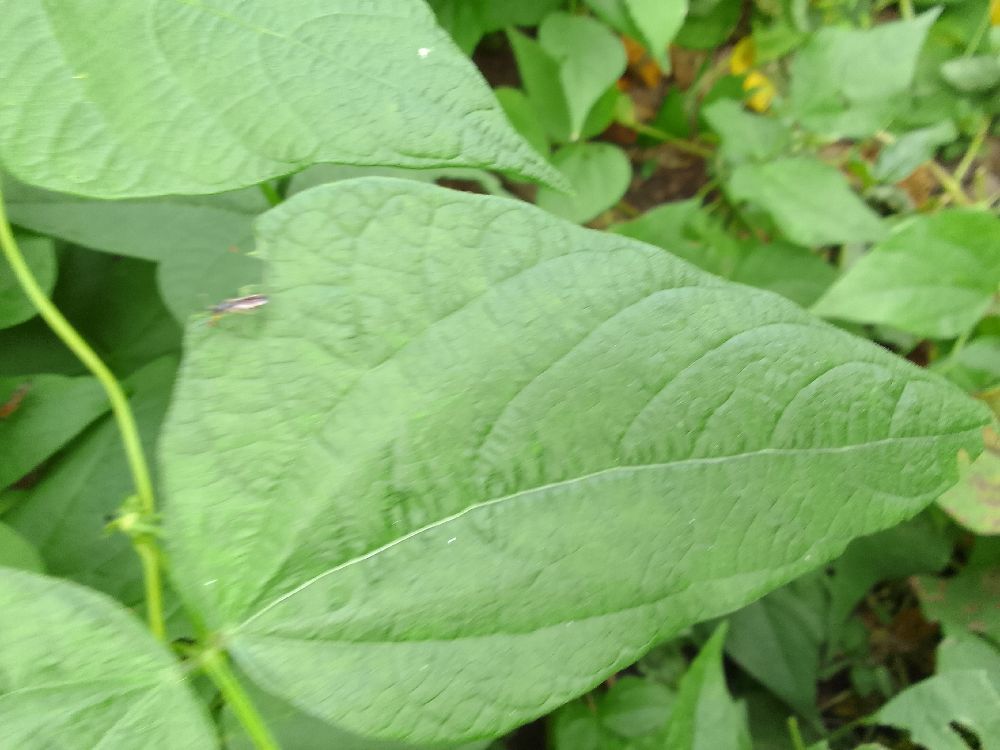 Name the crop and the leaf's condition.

common bean, healthy
